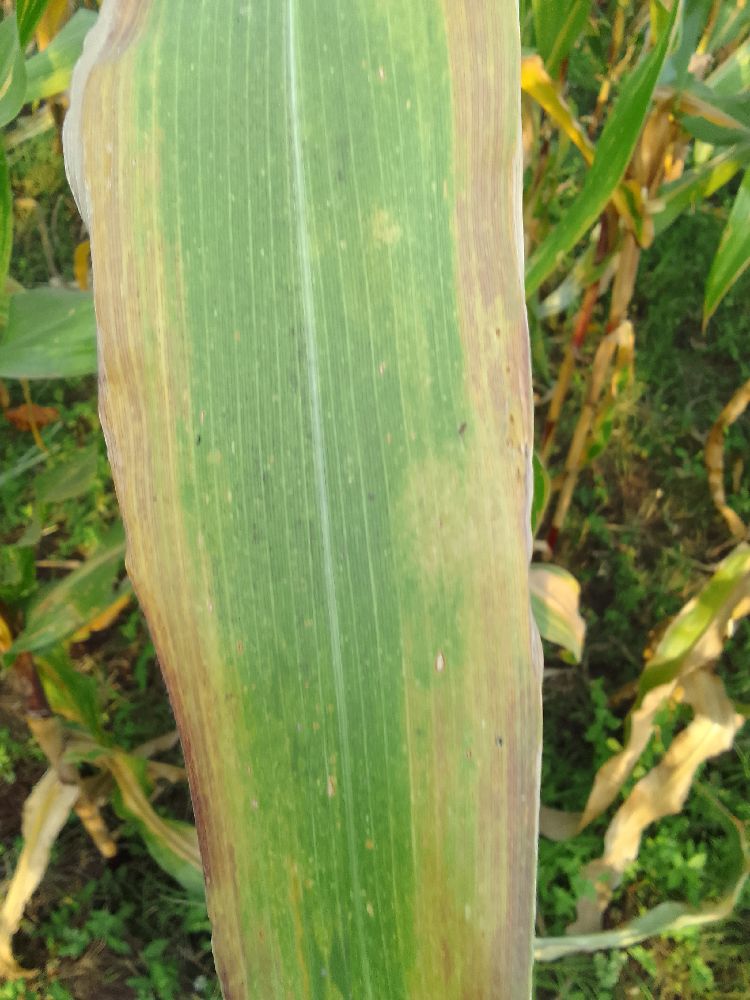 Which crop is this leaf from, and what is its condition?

maize, maize lethal necrosis
